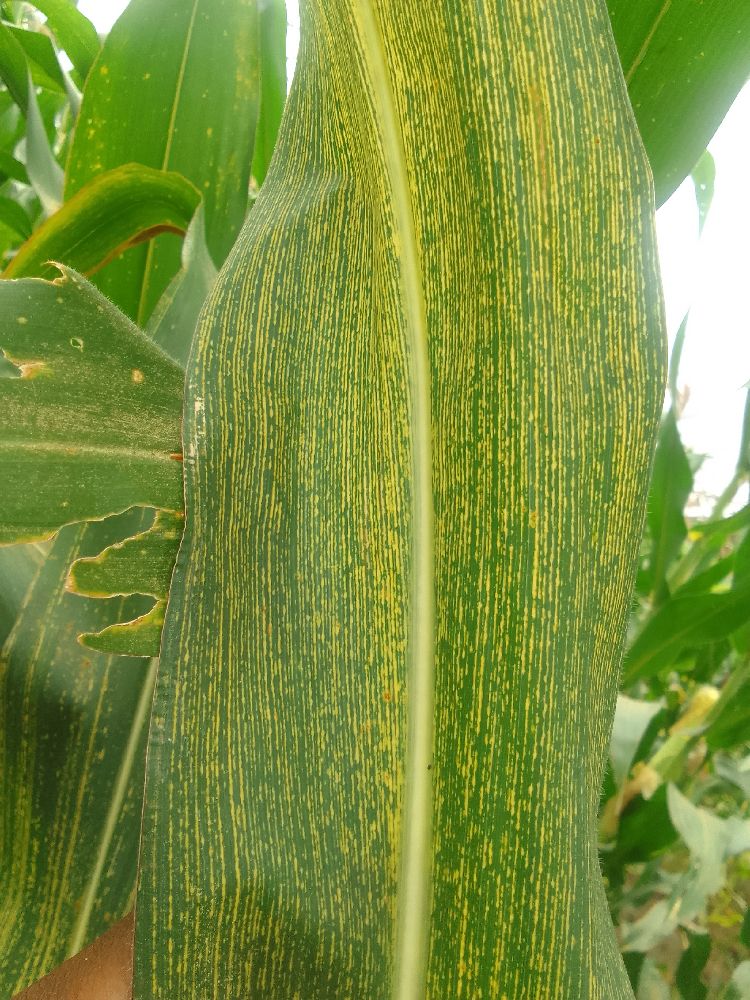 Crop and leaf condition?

maize, maize streak virus
